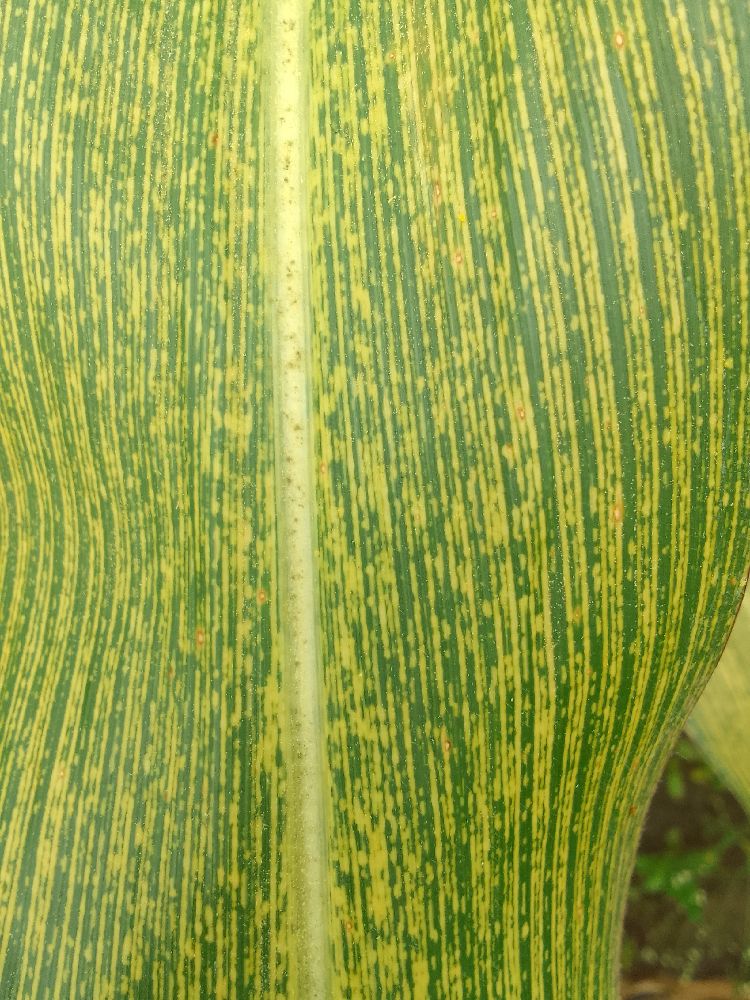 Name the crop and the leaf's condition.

maize, maize streak virus
